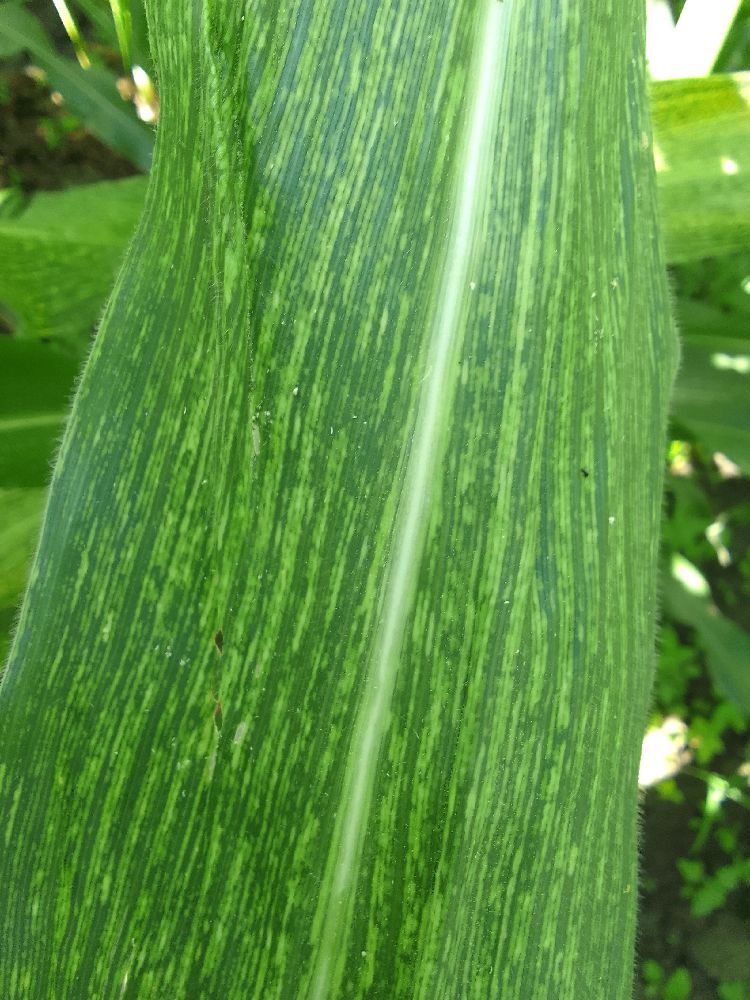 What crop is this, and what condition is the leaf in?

maize, maize streak virus
